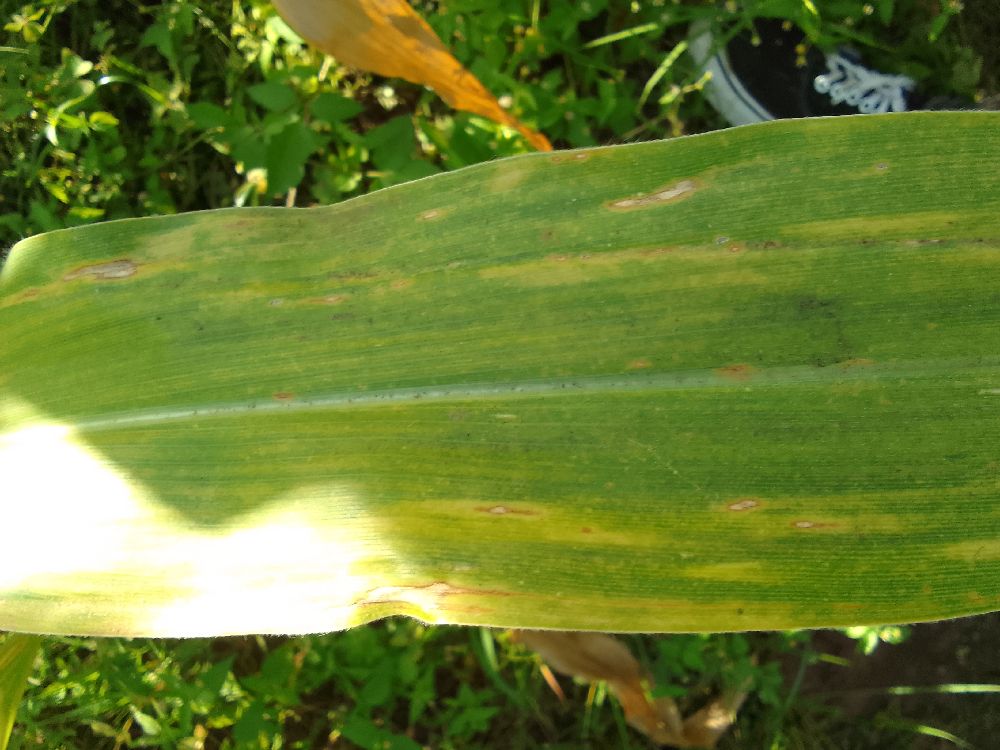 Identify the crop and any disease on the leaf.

maize, maize lethal necrosis
